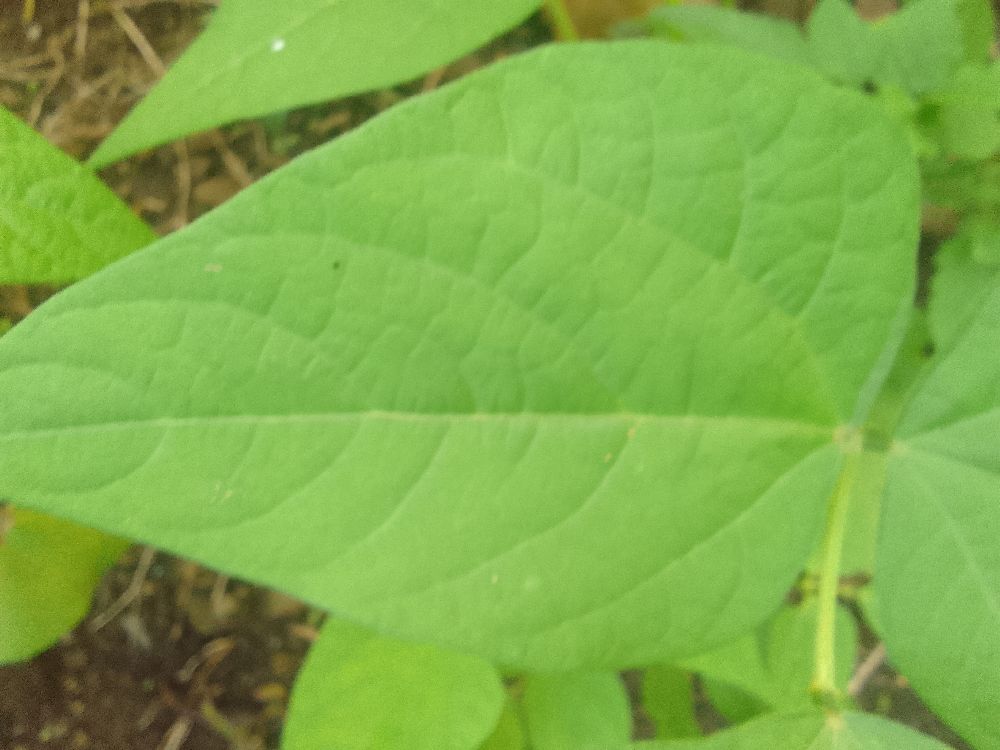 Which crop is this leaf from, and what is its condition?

common bean, healthy
